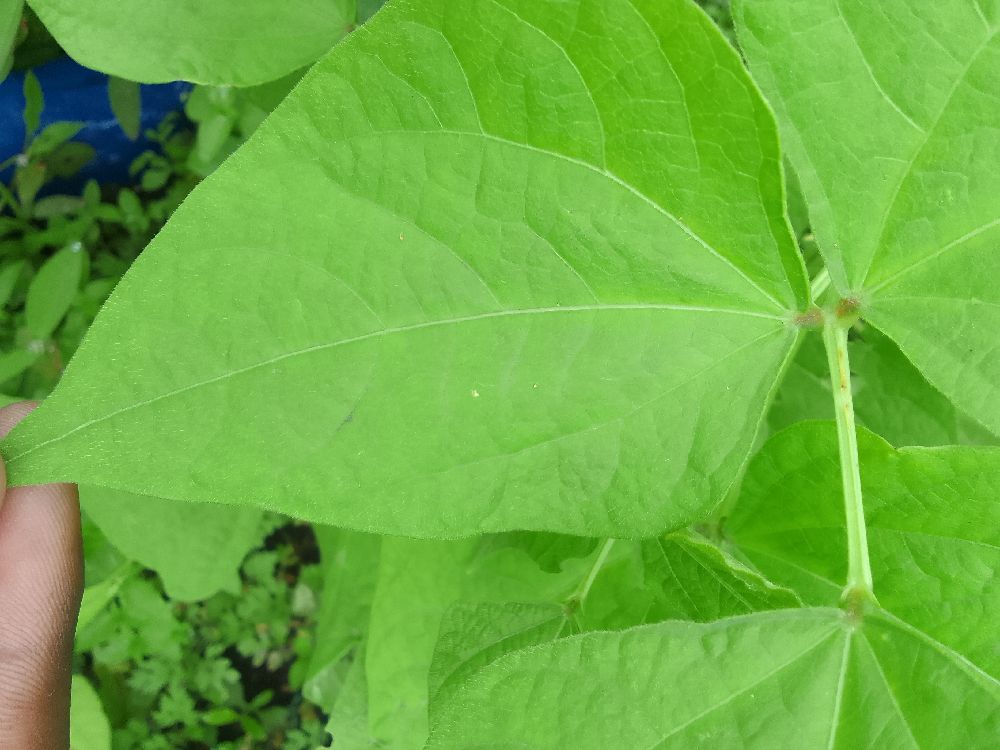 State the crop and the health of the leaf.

common bean, healthy
